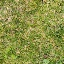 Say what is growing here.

grass
